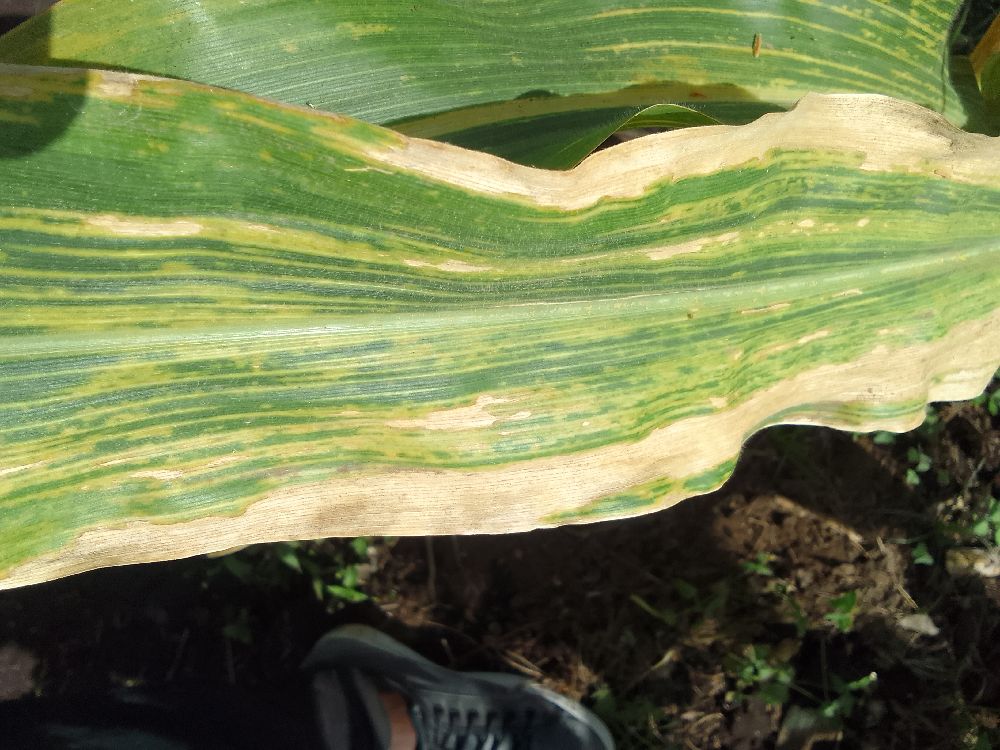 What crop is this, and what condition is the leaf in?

maize, maize lethal necrosis
